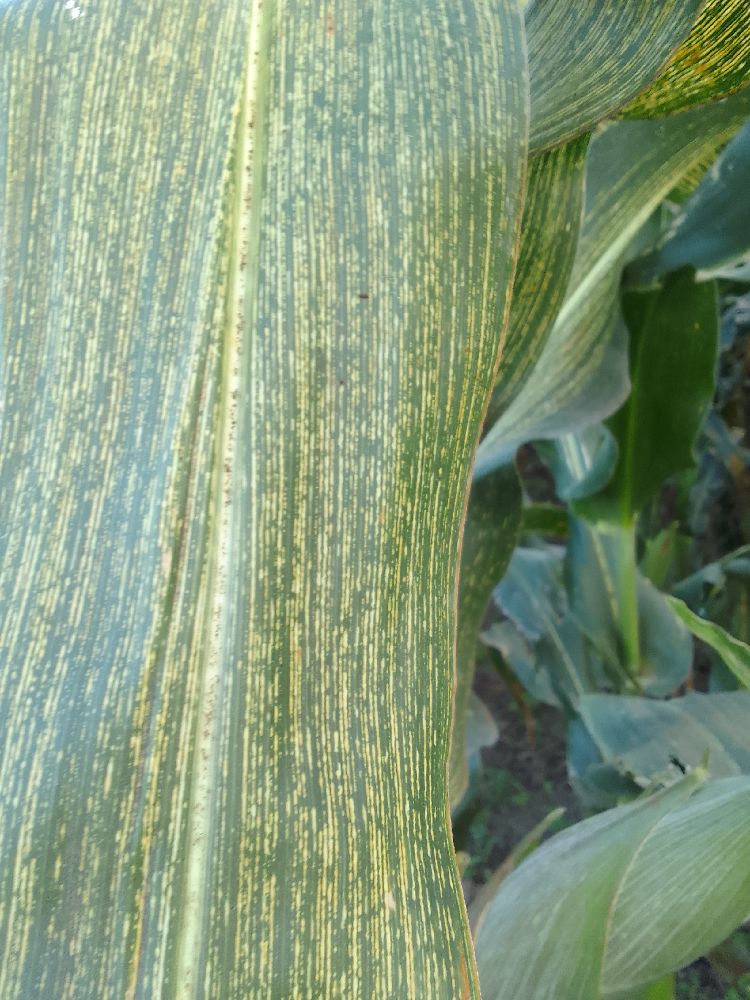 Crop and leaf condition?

maize, maize streak virus
